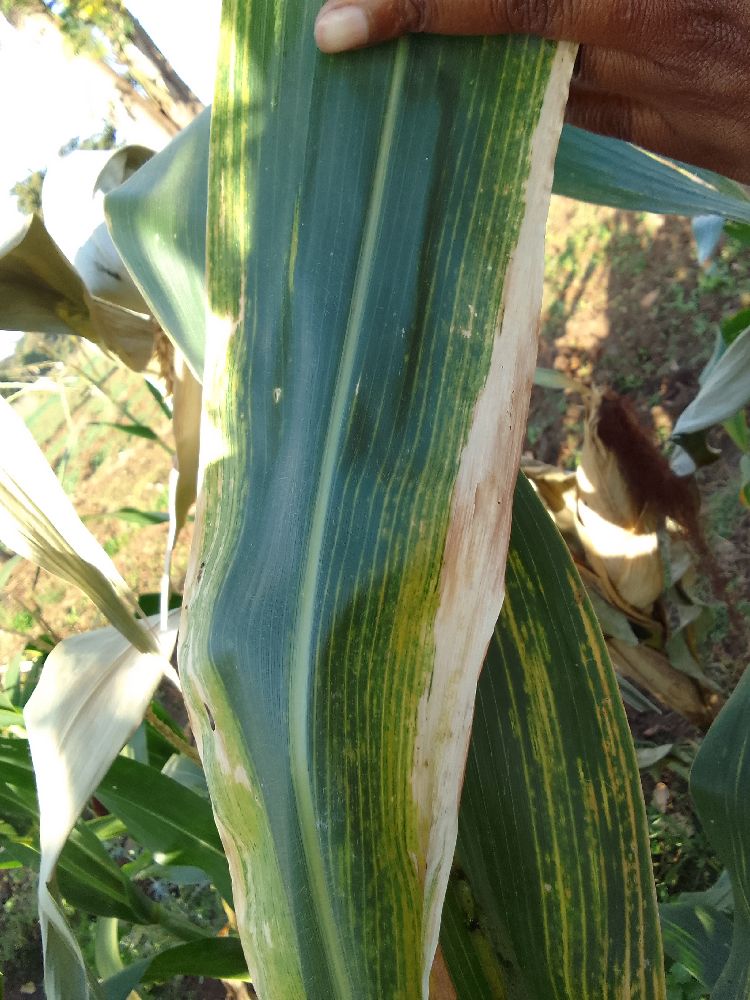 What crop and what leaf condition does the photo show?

maize, maize lethal necrosis
